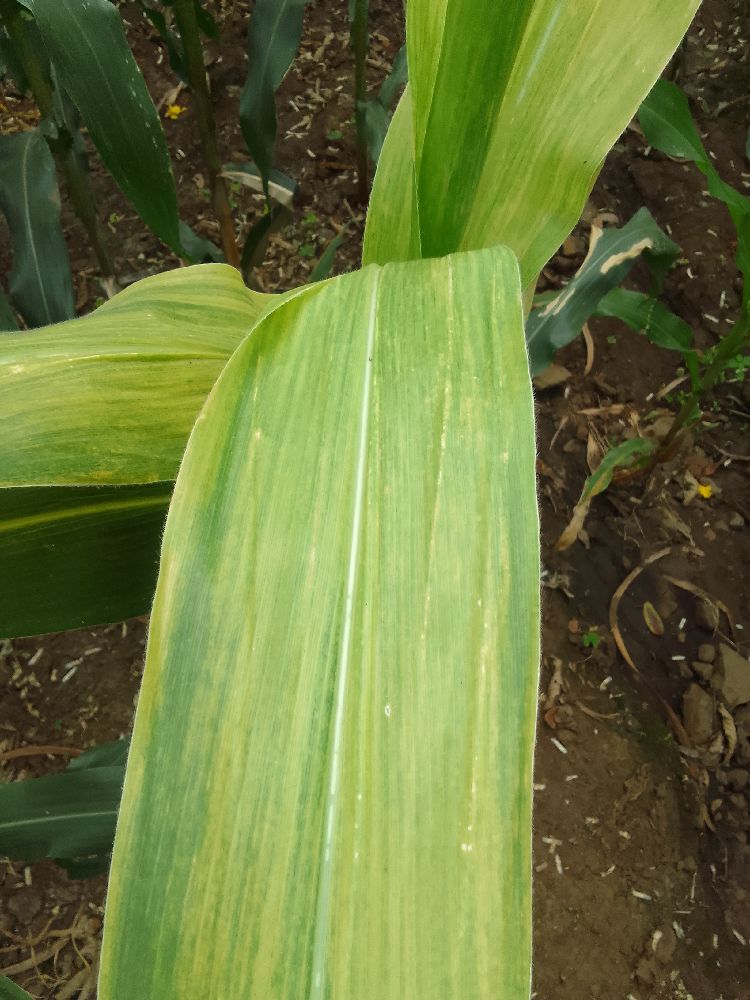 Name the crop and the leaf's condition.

maize, maize lethal necrosis
